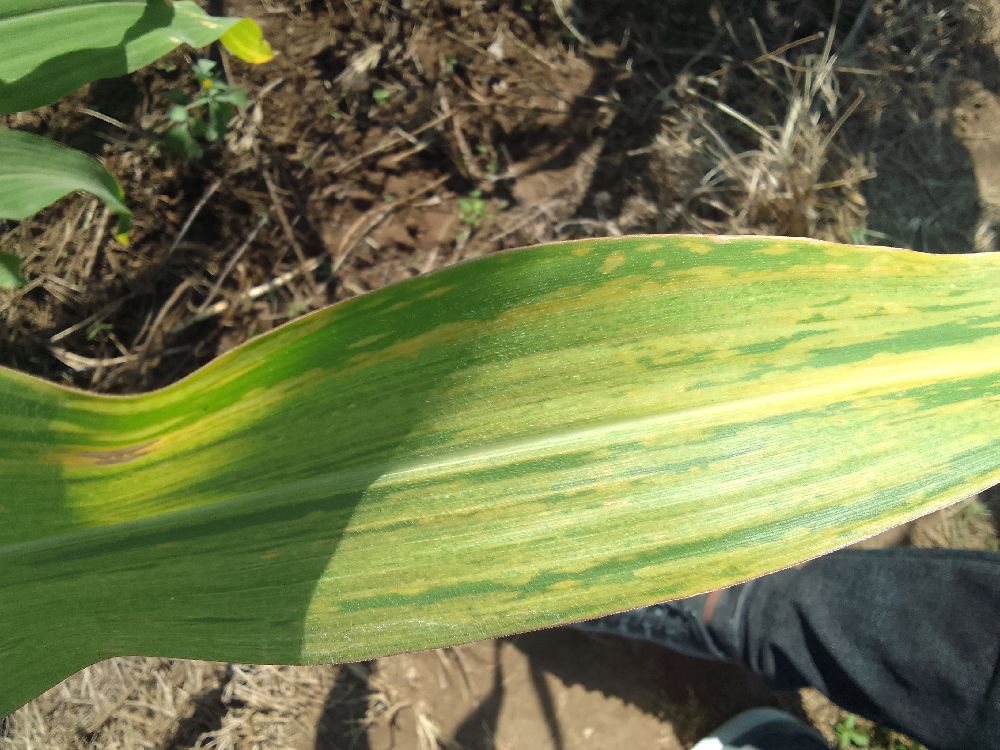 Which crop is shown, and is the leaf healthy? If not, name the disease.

maize, maize lethal necrosis
